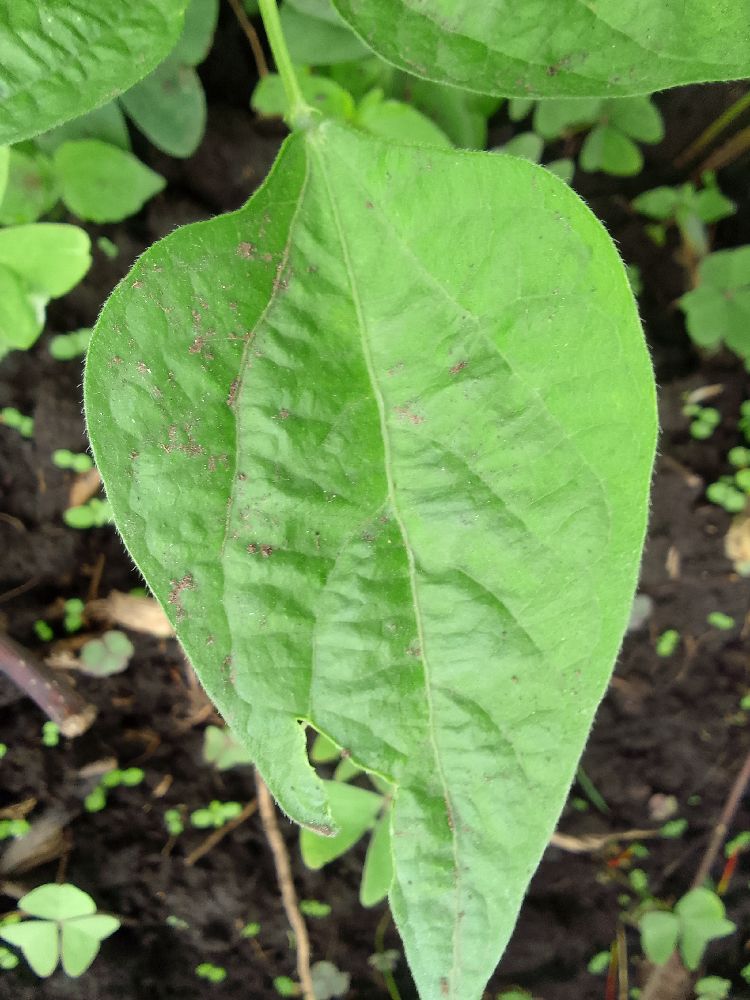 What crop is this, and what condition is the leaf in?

common bean, healthy
